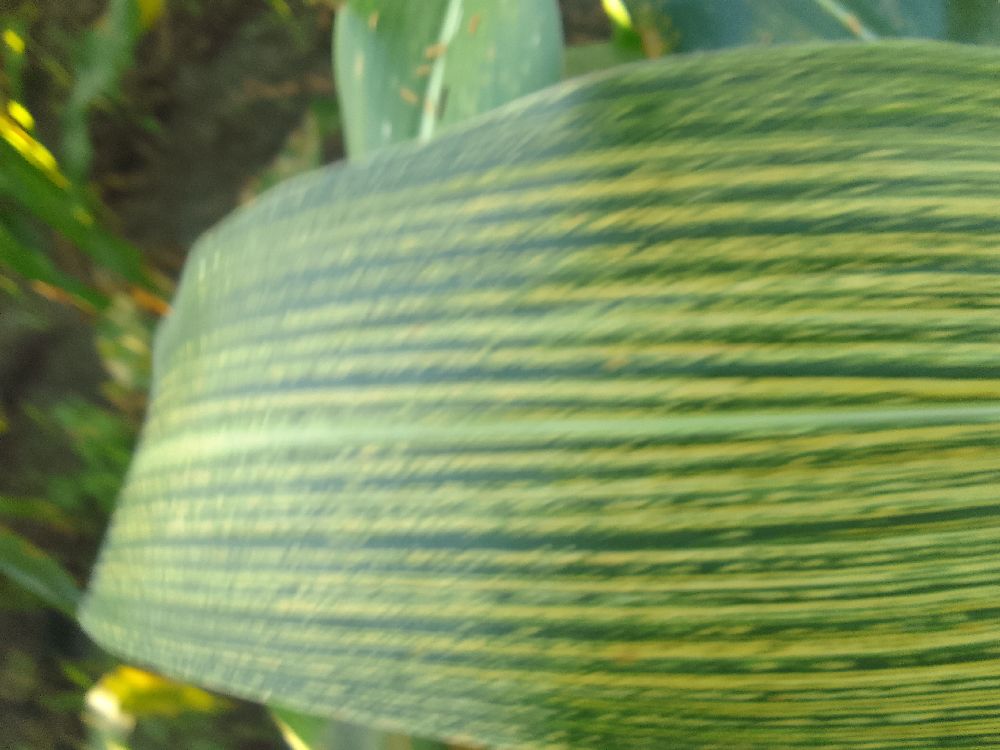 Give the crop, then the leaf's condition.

maize, maize streak virus
